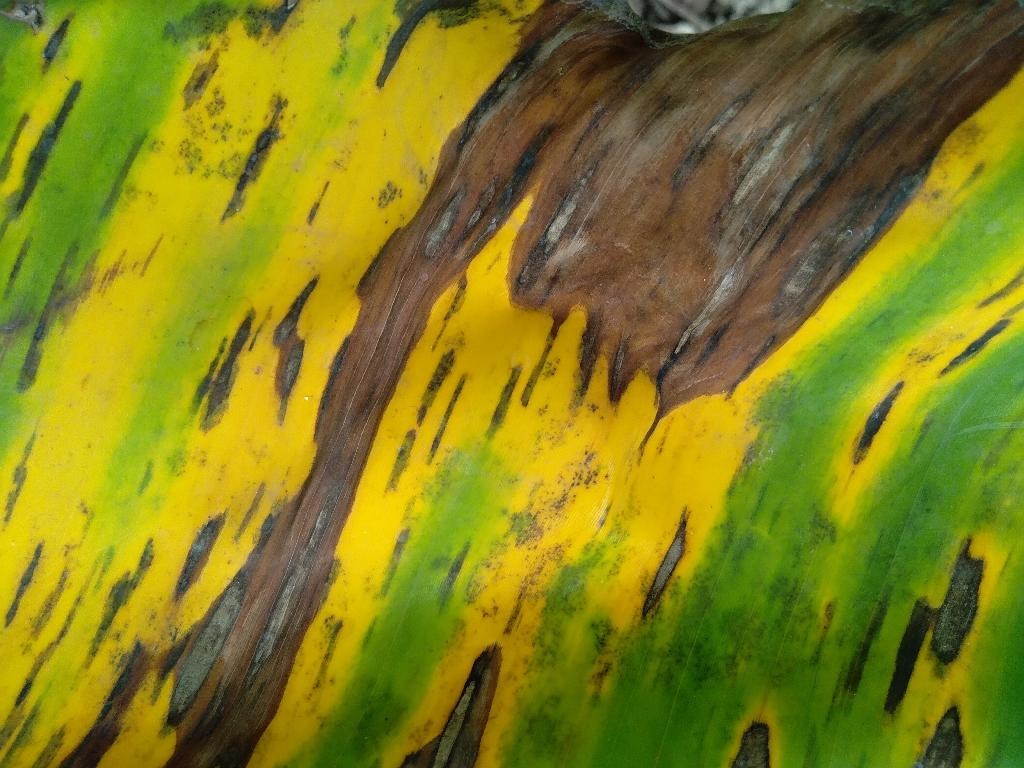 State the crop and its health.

banana, black sigatoka
